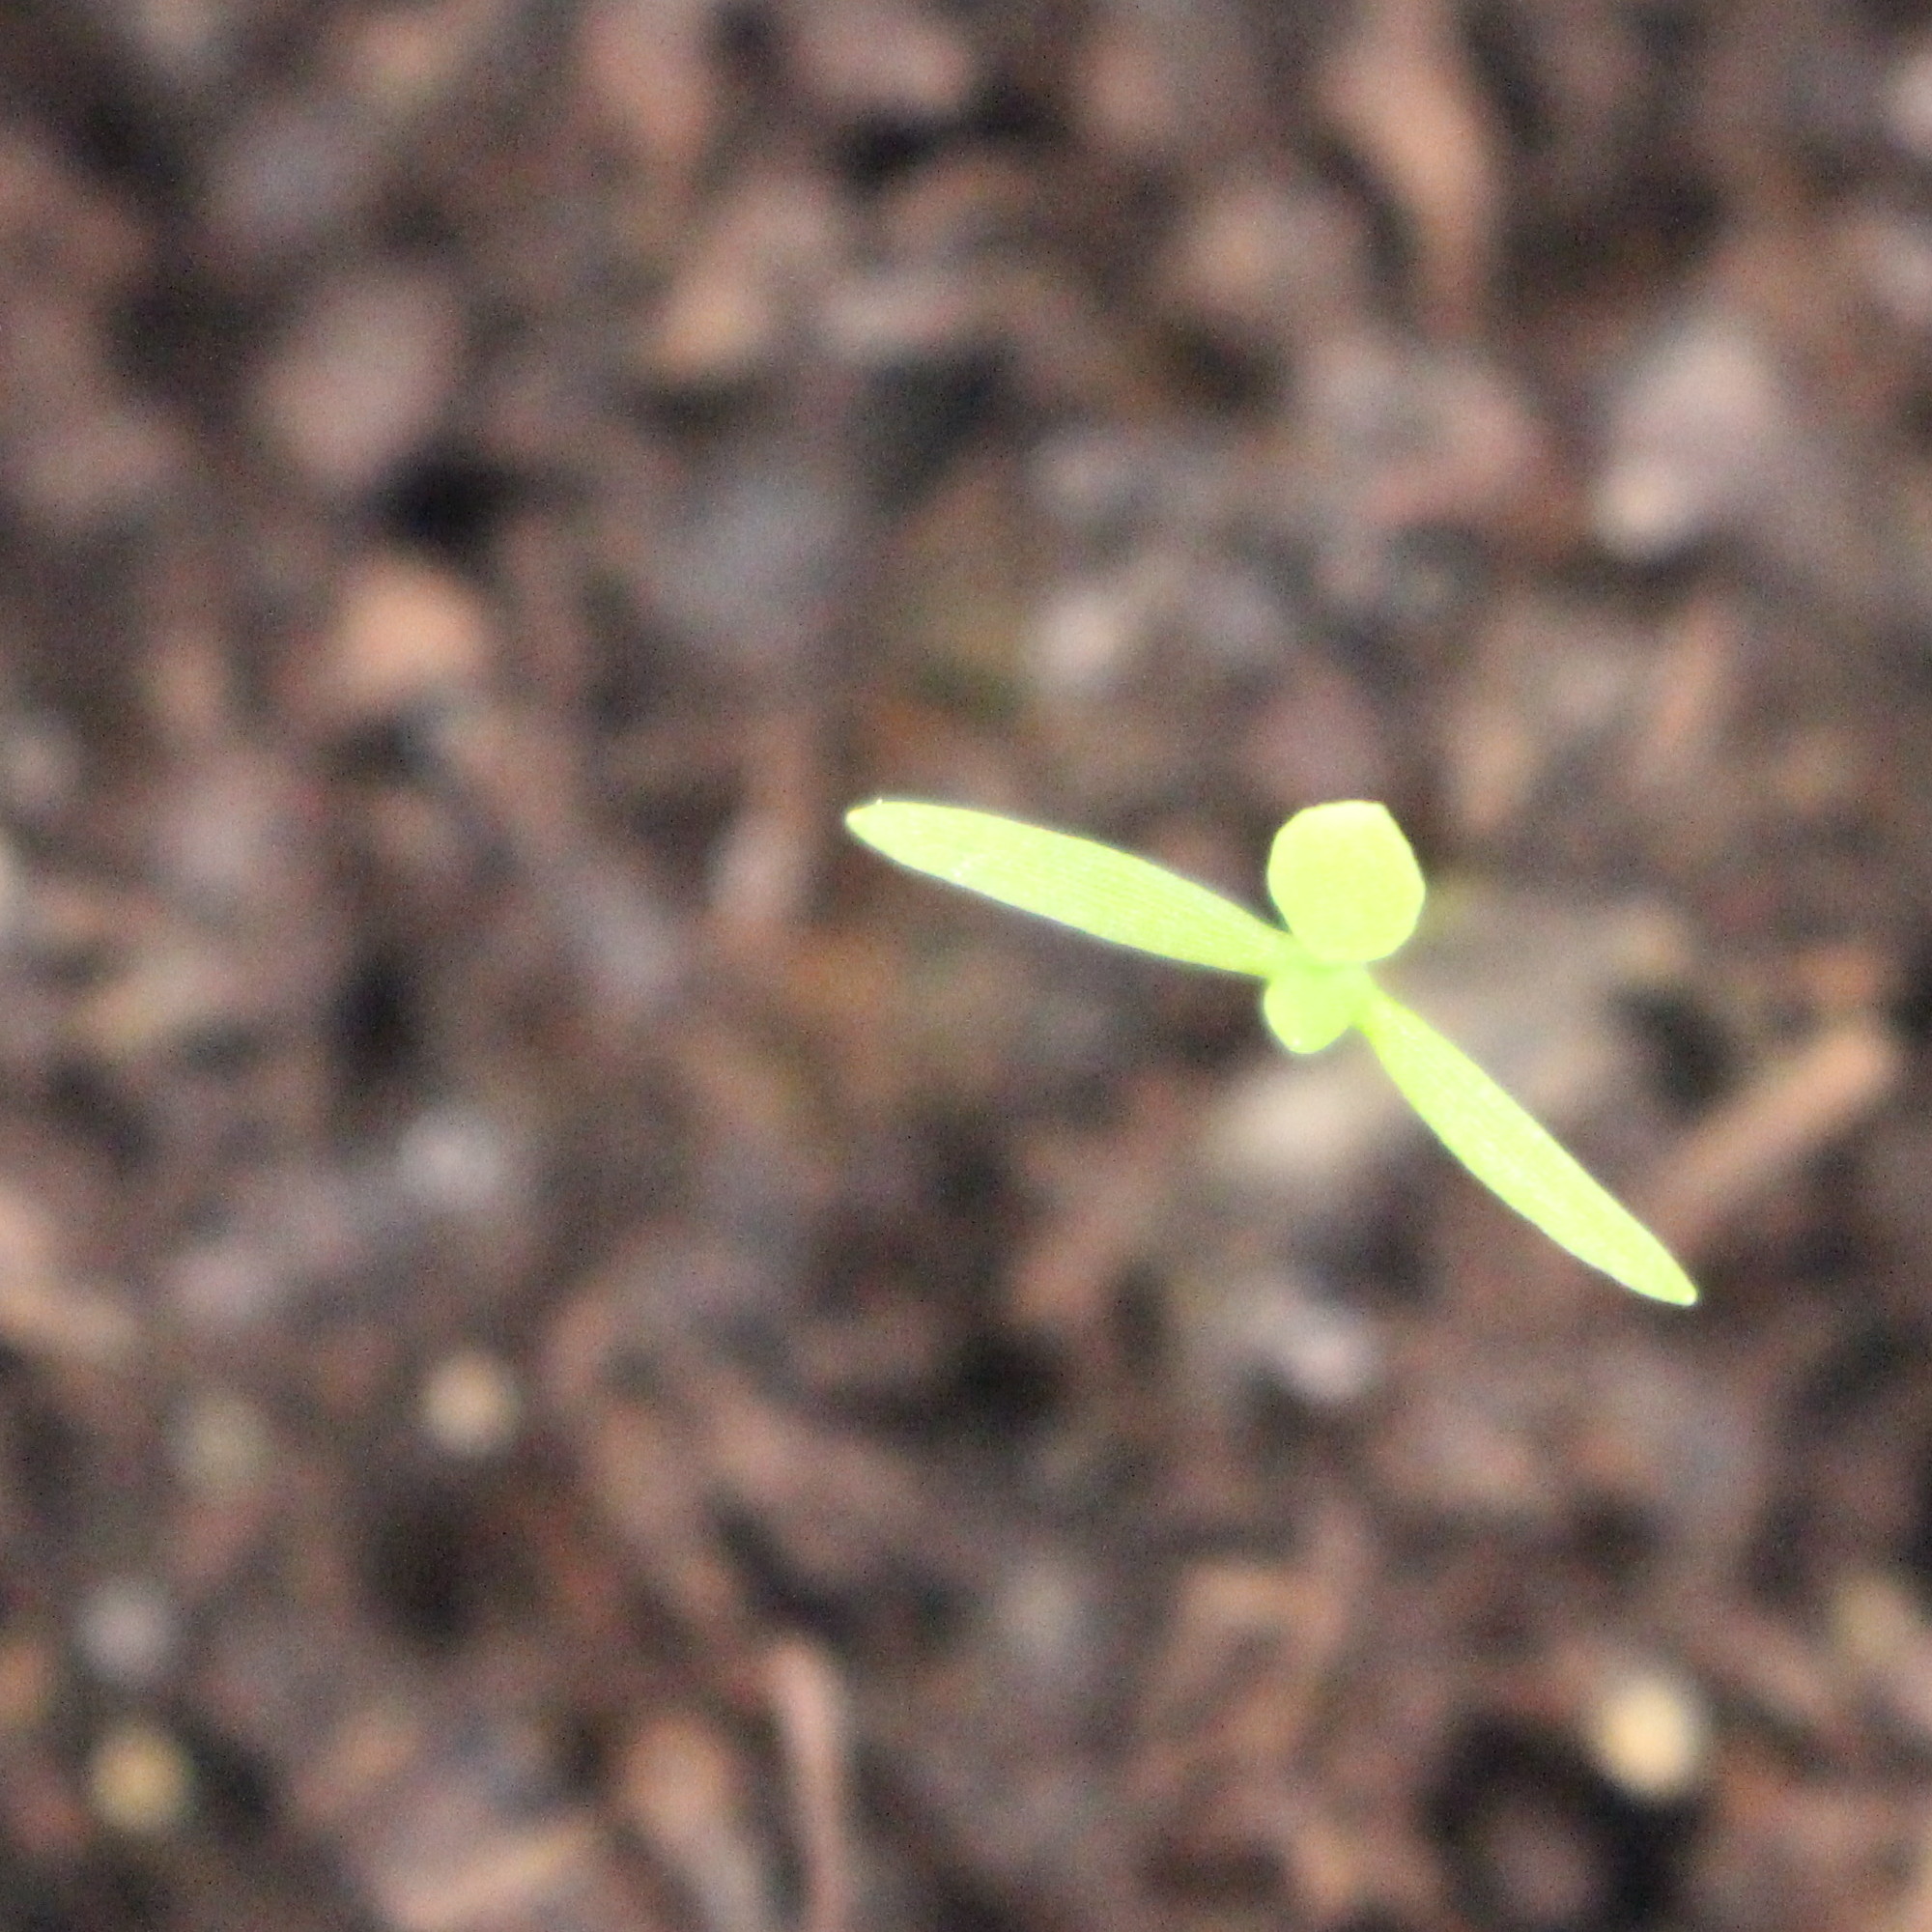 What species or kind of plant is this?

Papaver rhoeas
